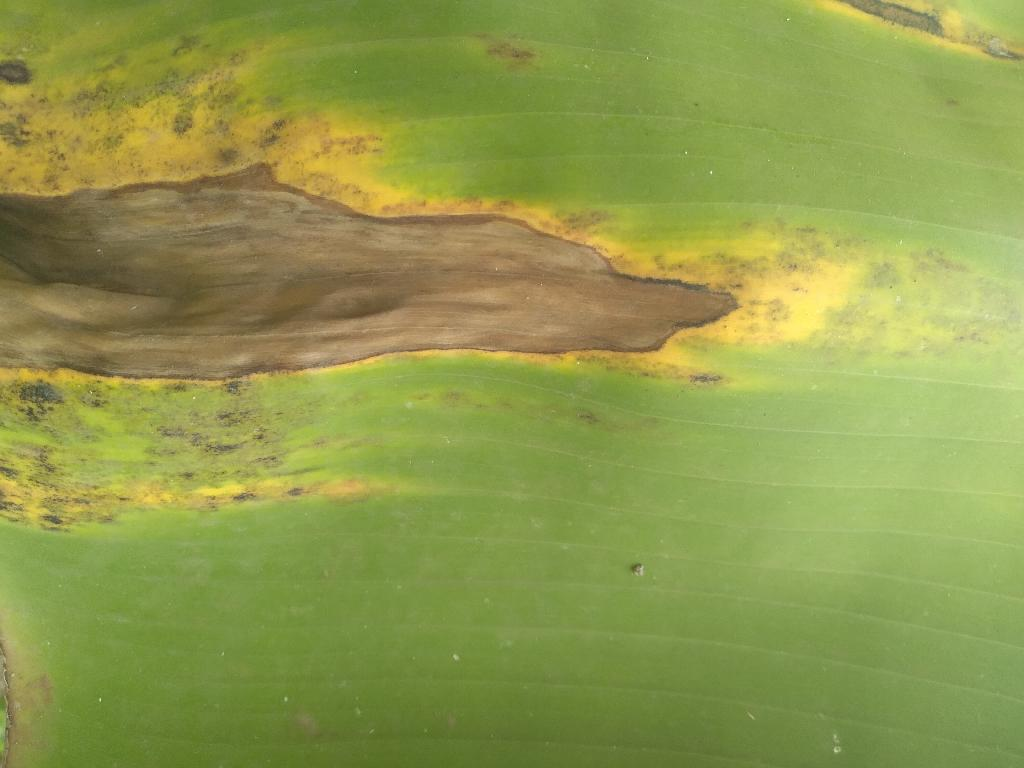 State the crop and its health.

banana, black sigatoka
